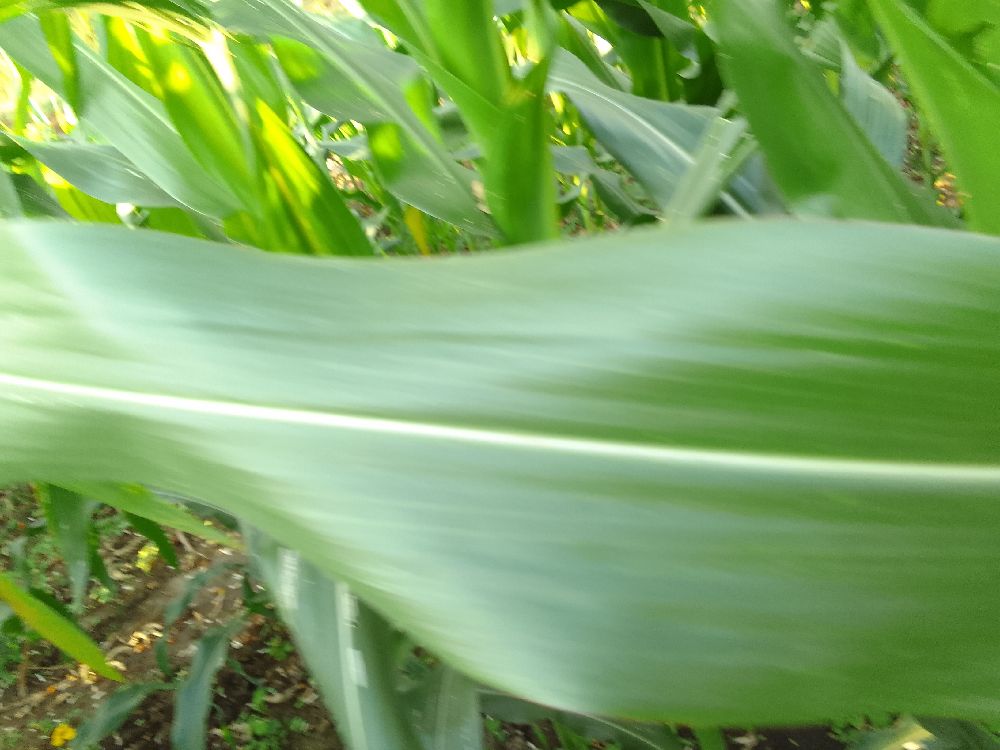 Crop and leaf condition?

maize, healthy
